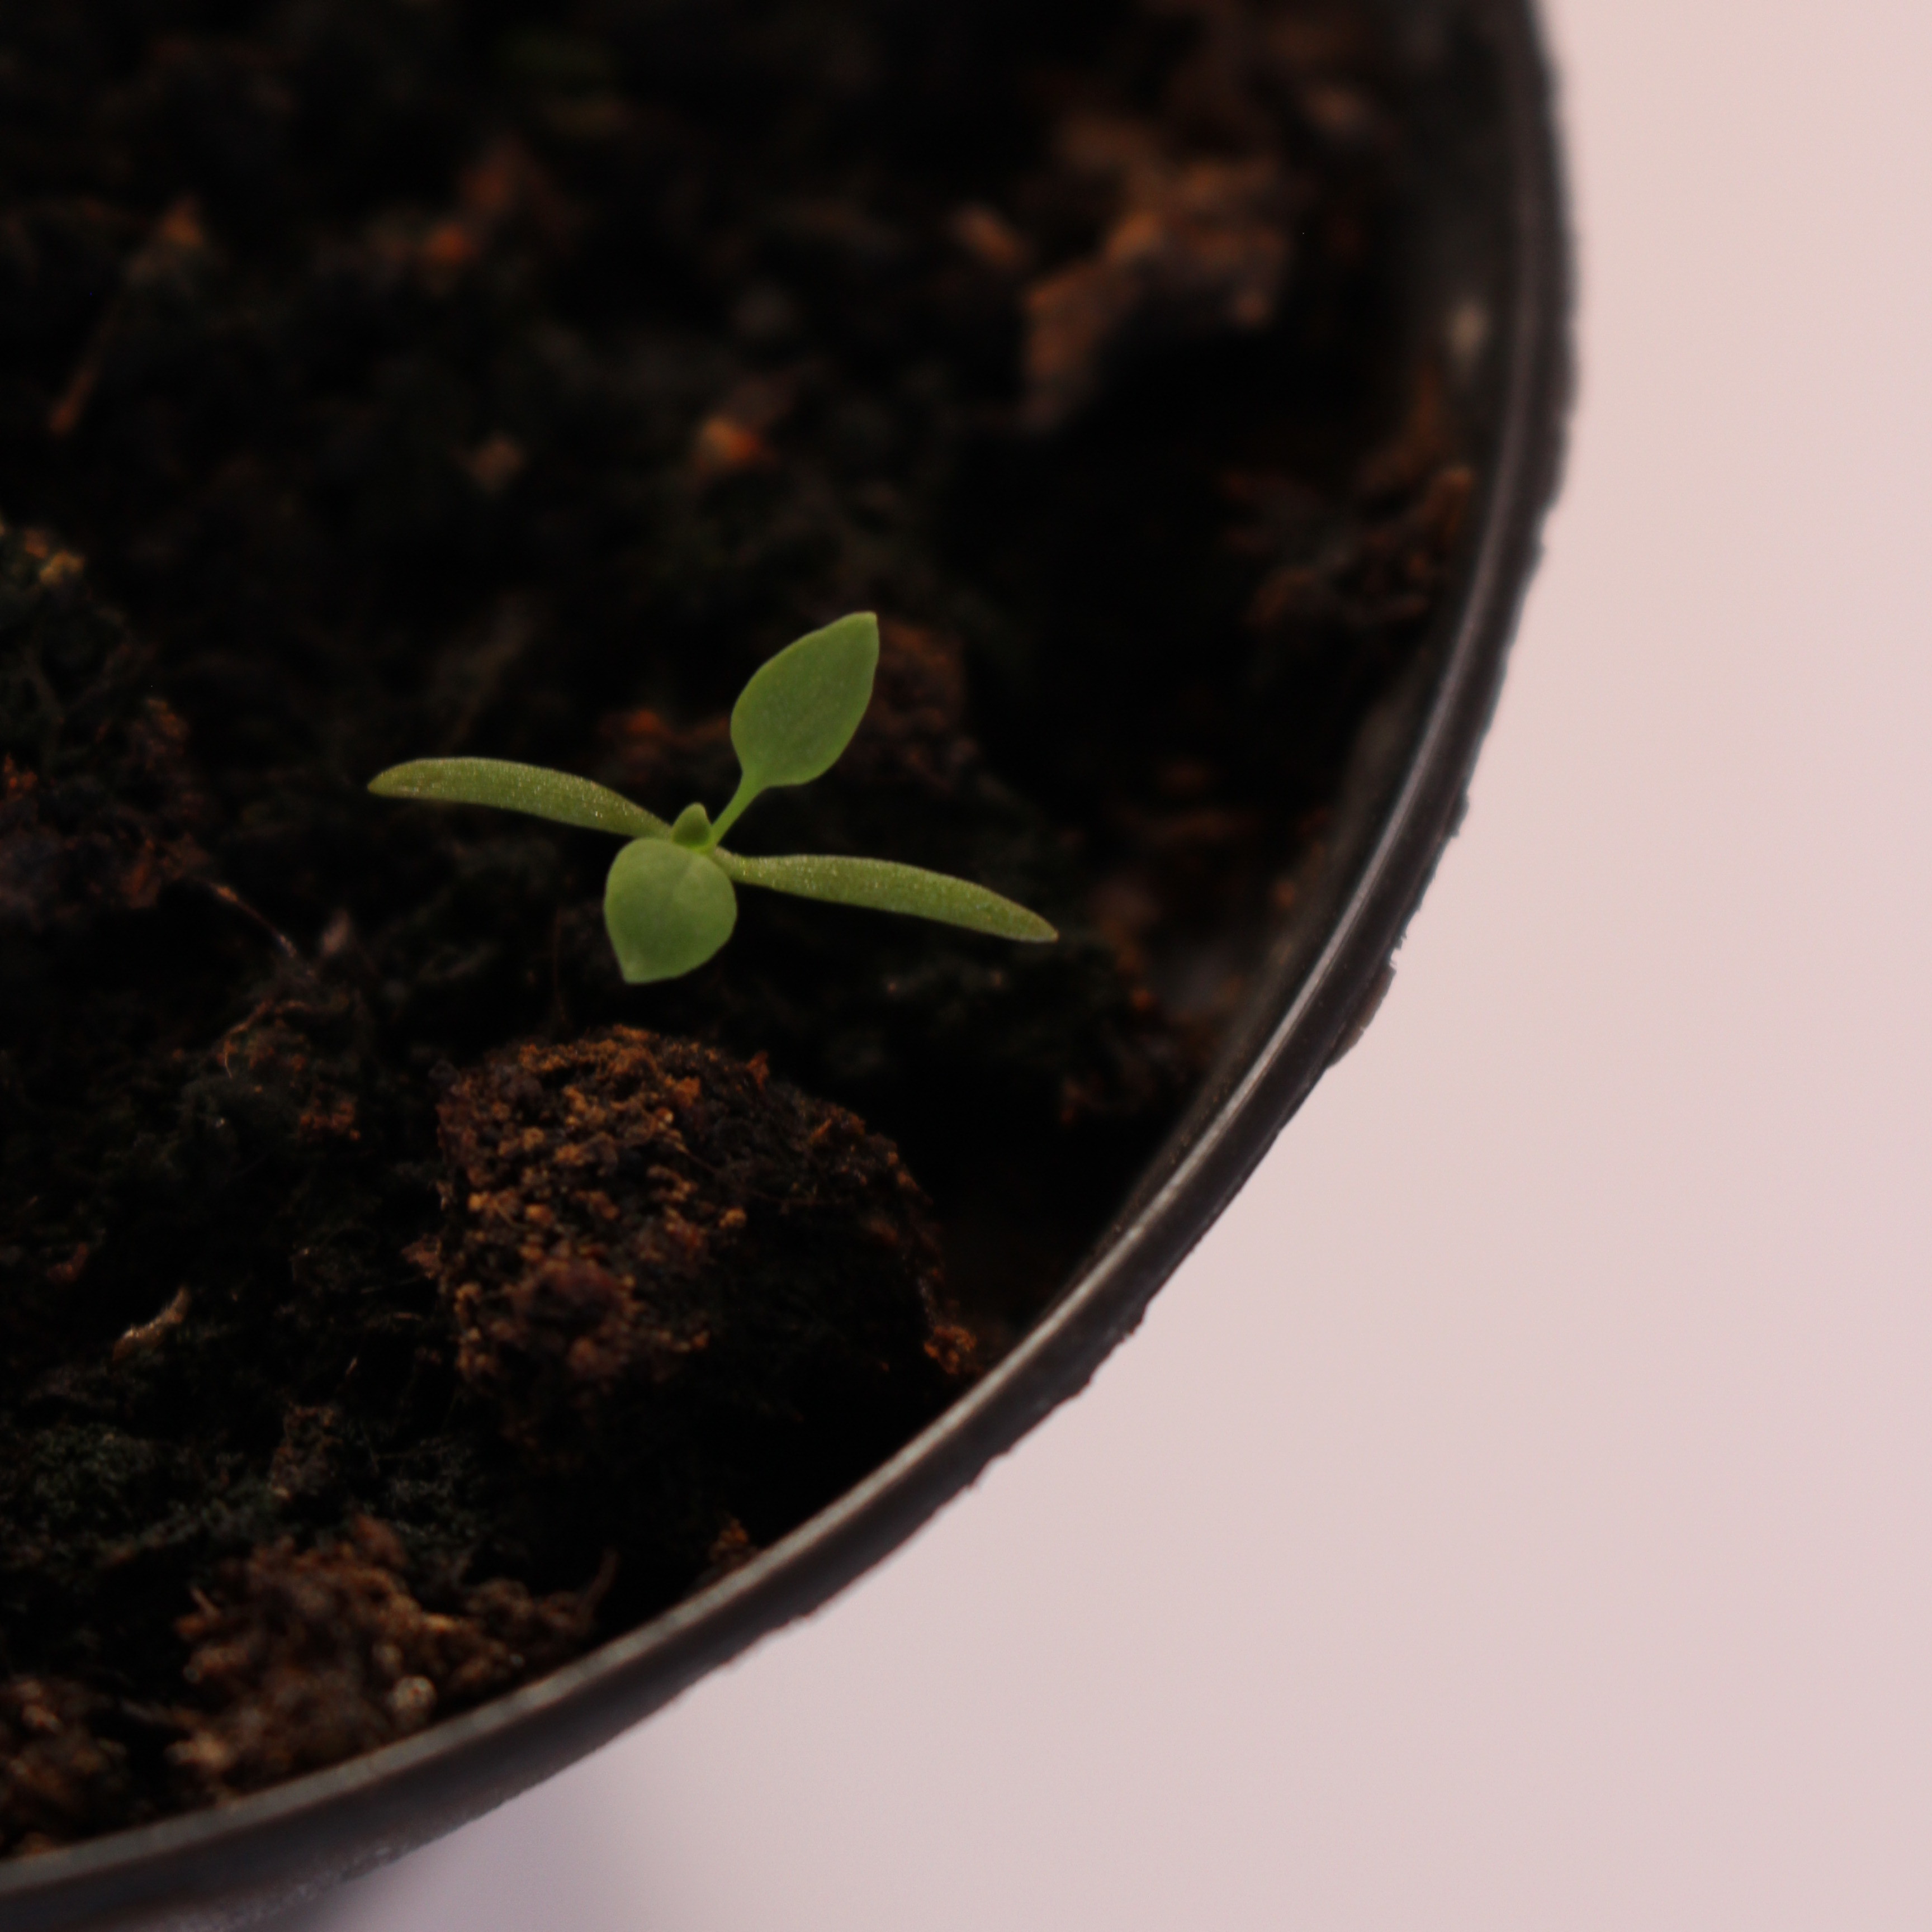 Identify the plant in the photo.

Papaver rhoeas
